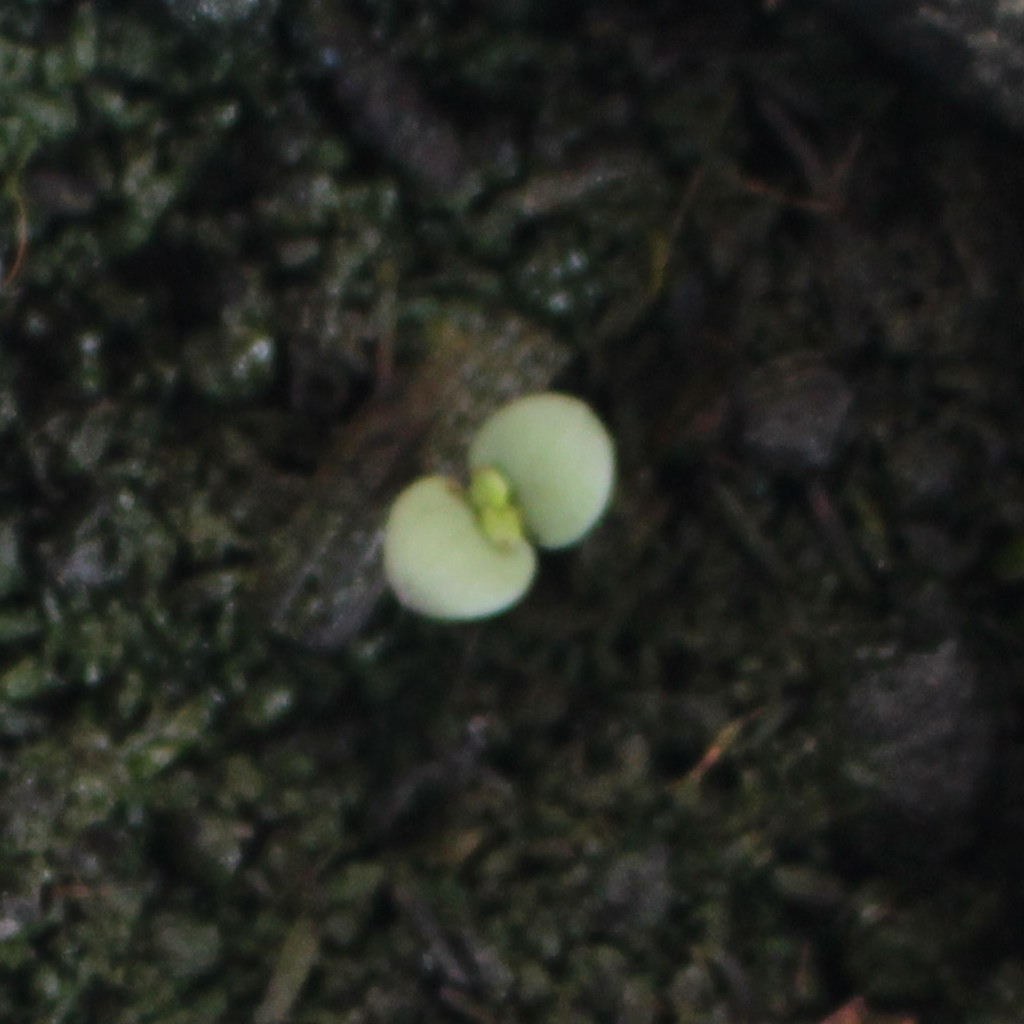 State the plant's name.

Veronica persica
